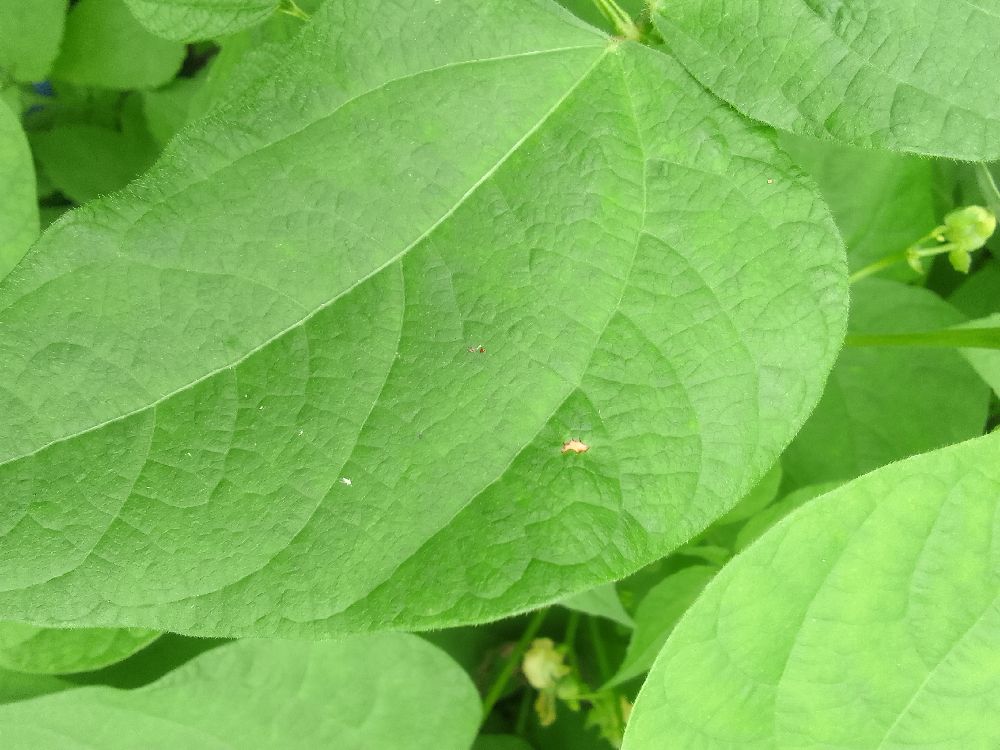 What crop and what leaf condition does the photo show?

common bean, healthy
